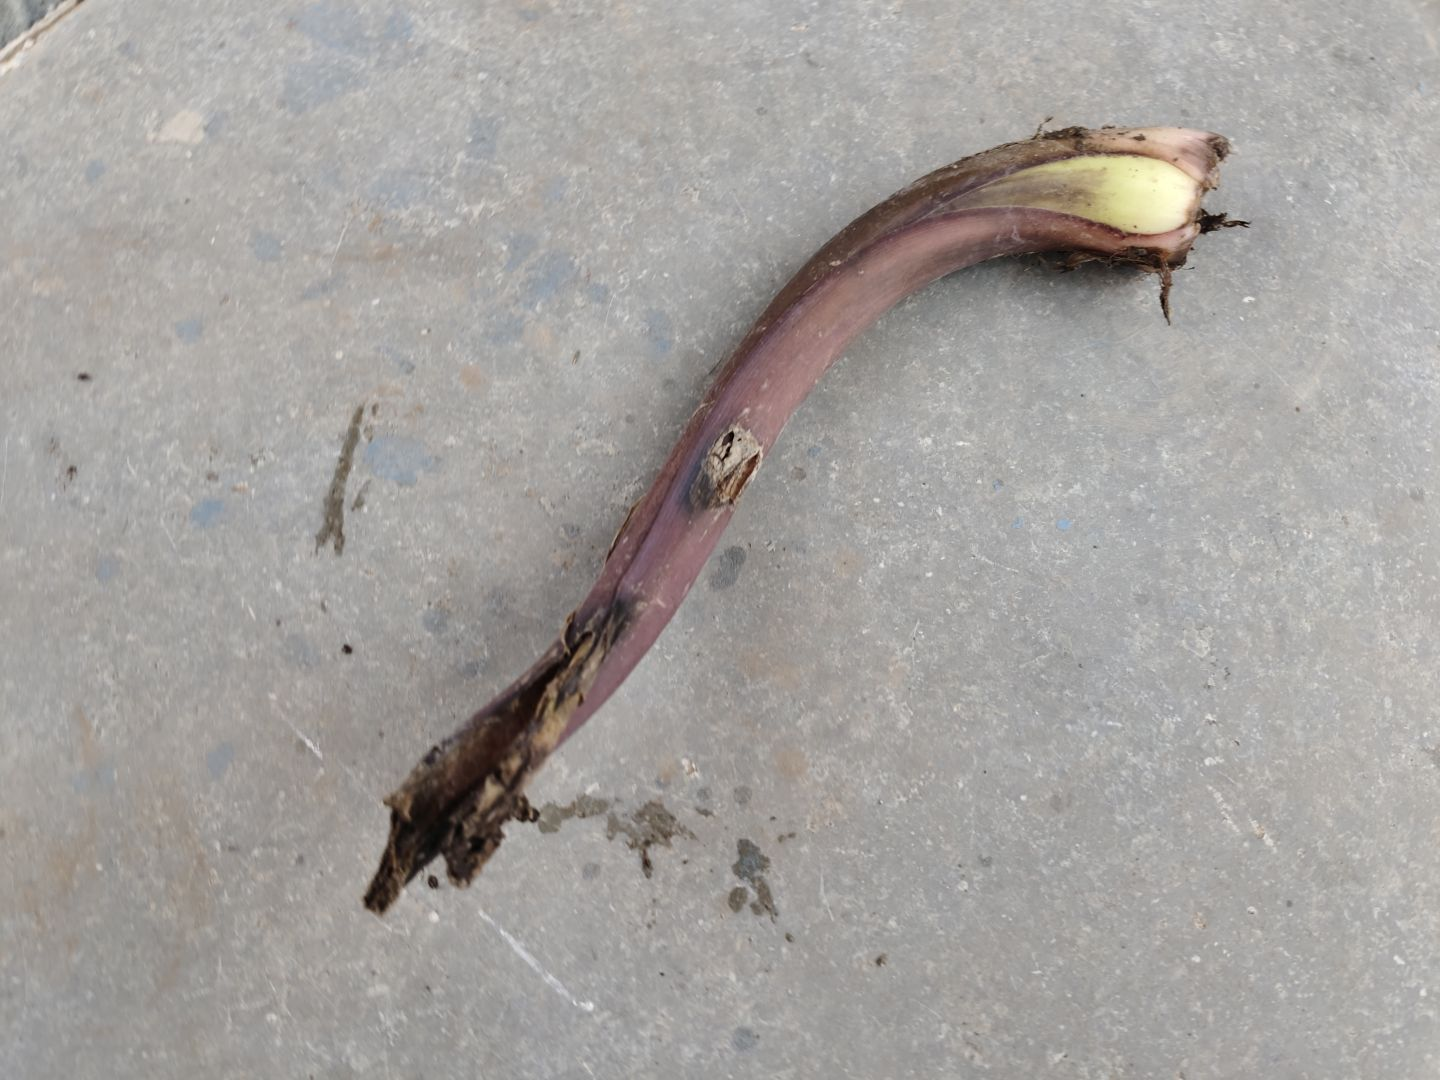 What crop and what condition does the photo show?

taro, root rot
